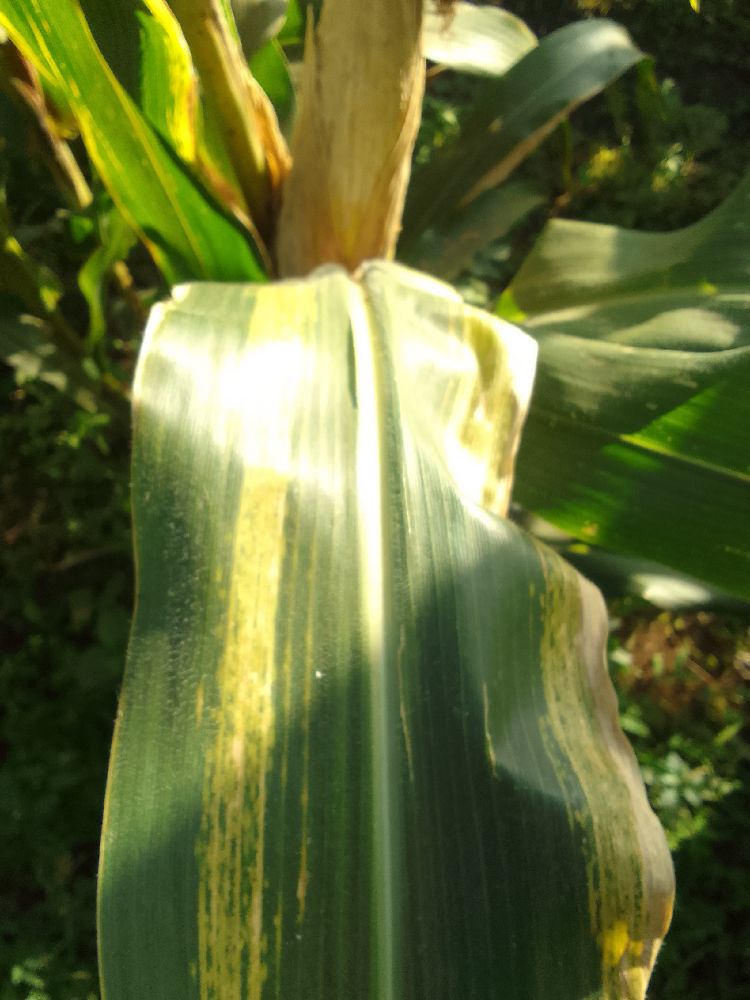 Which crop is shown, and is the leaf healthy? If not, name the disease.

maize, maize lethal necrosis
